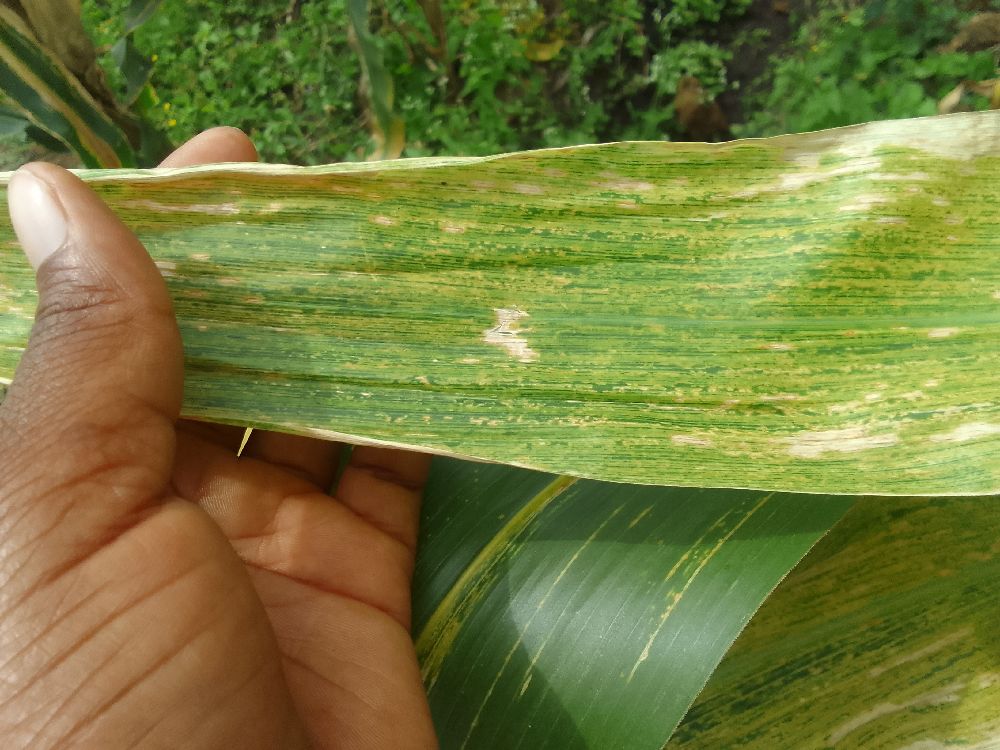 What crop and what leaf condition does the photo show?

maize, maize lethal necrosis
